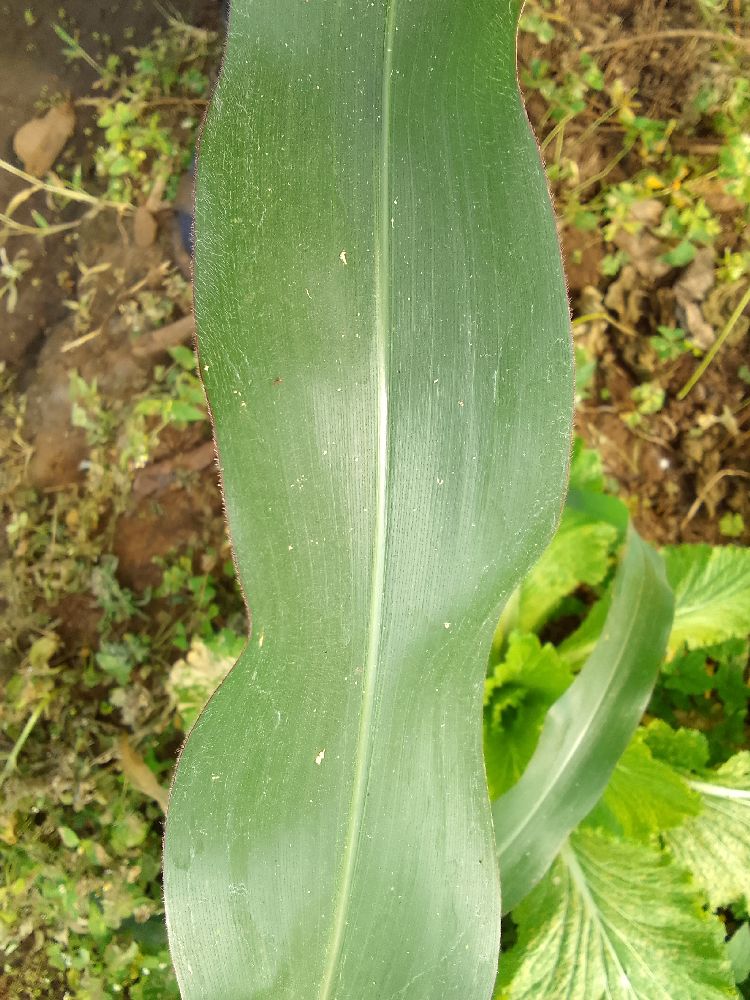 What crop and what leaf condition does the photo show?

maize, healthy
